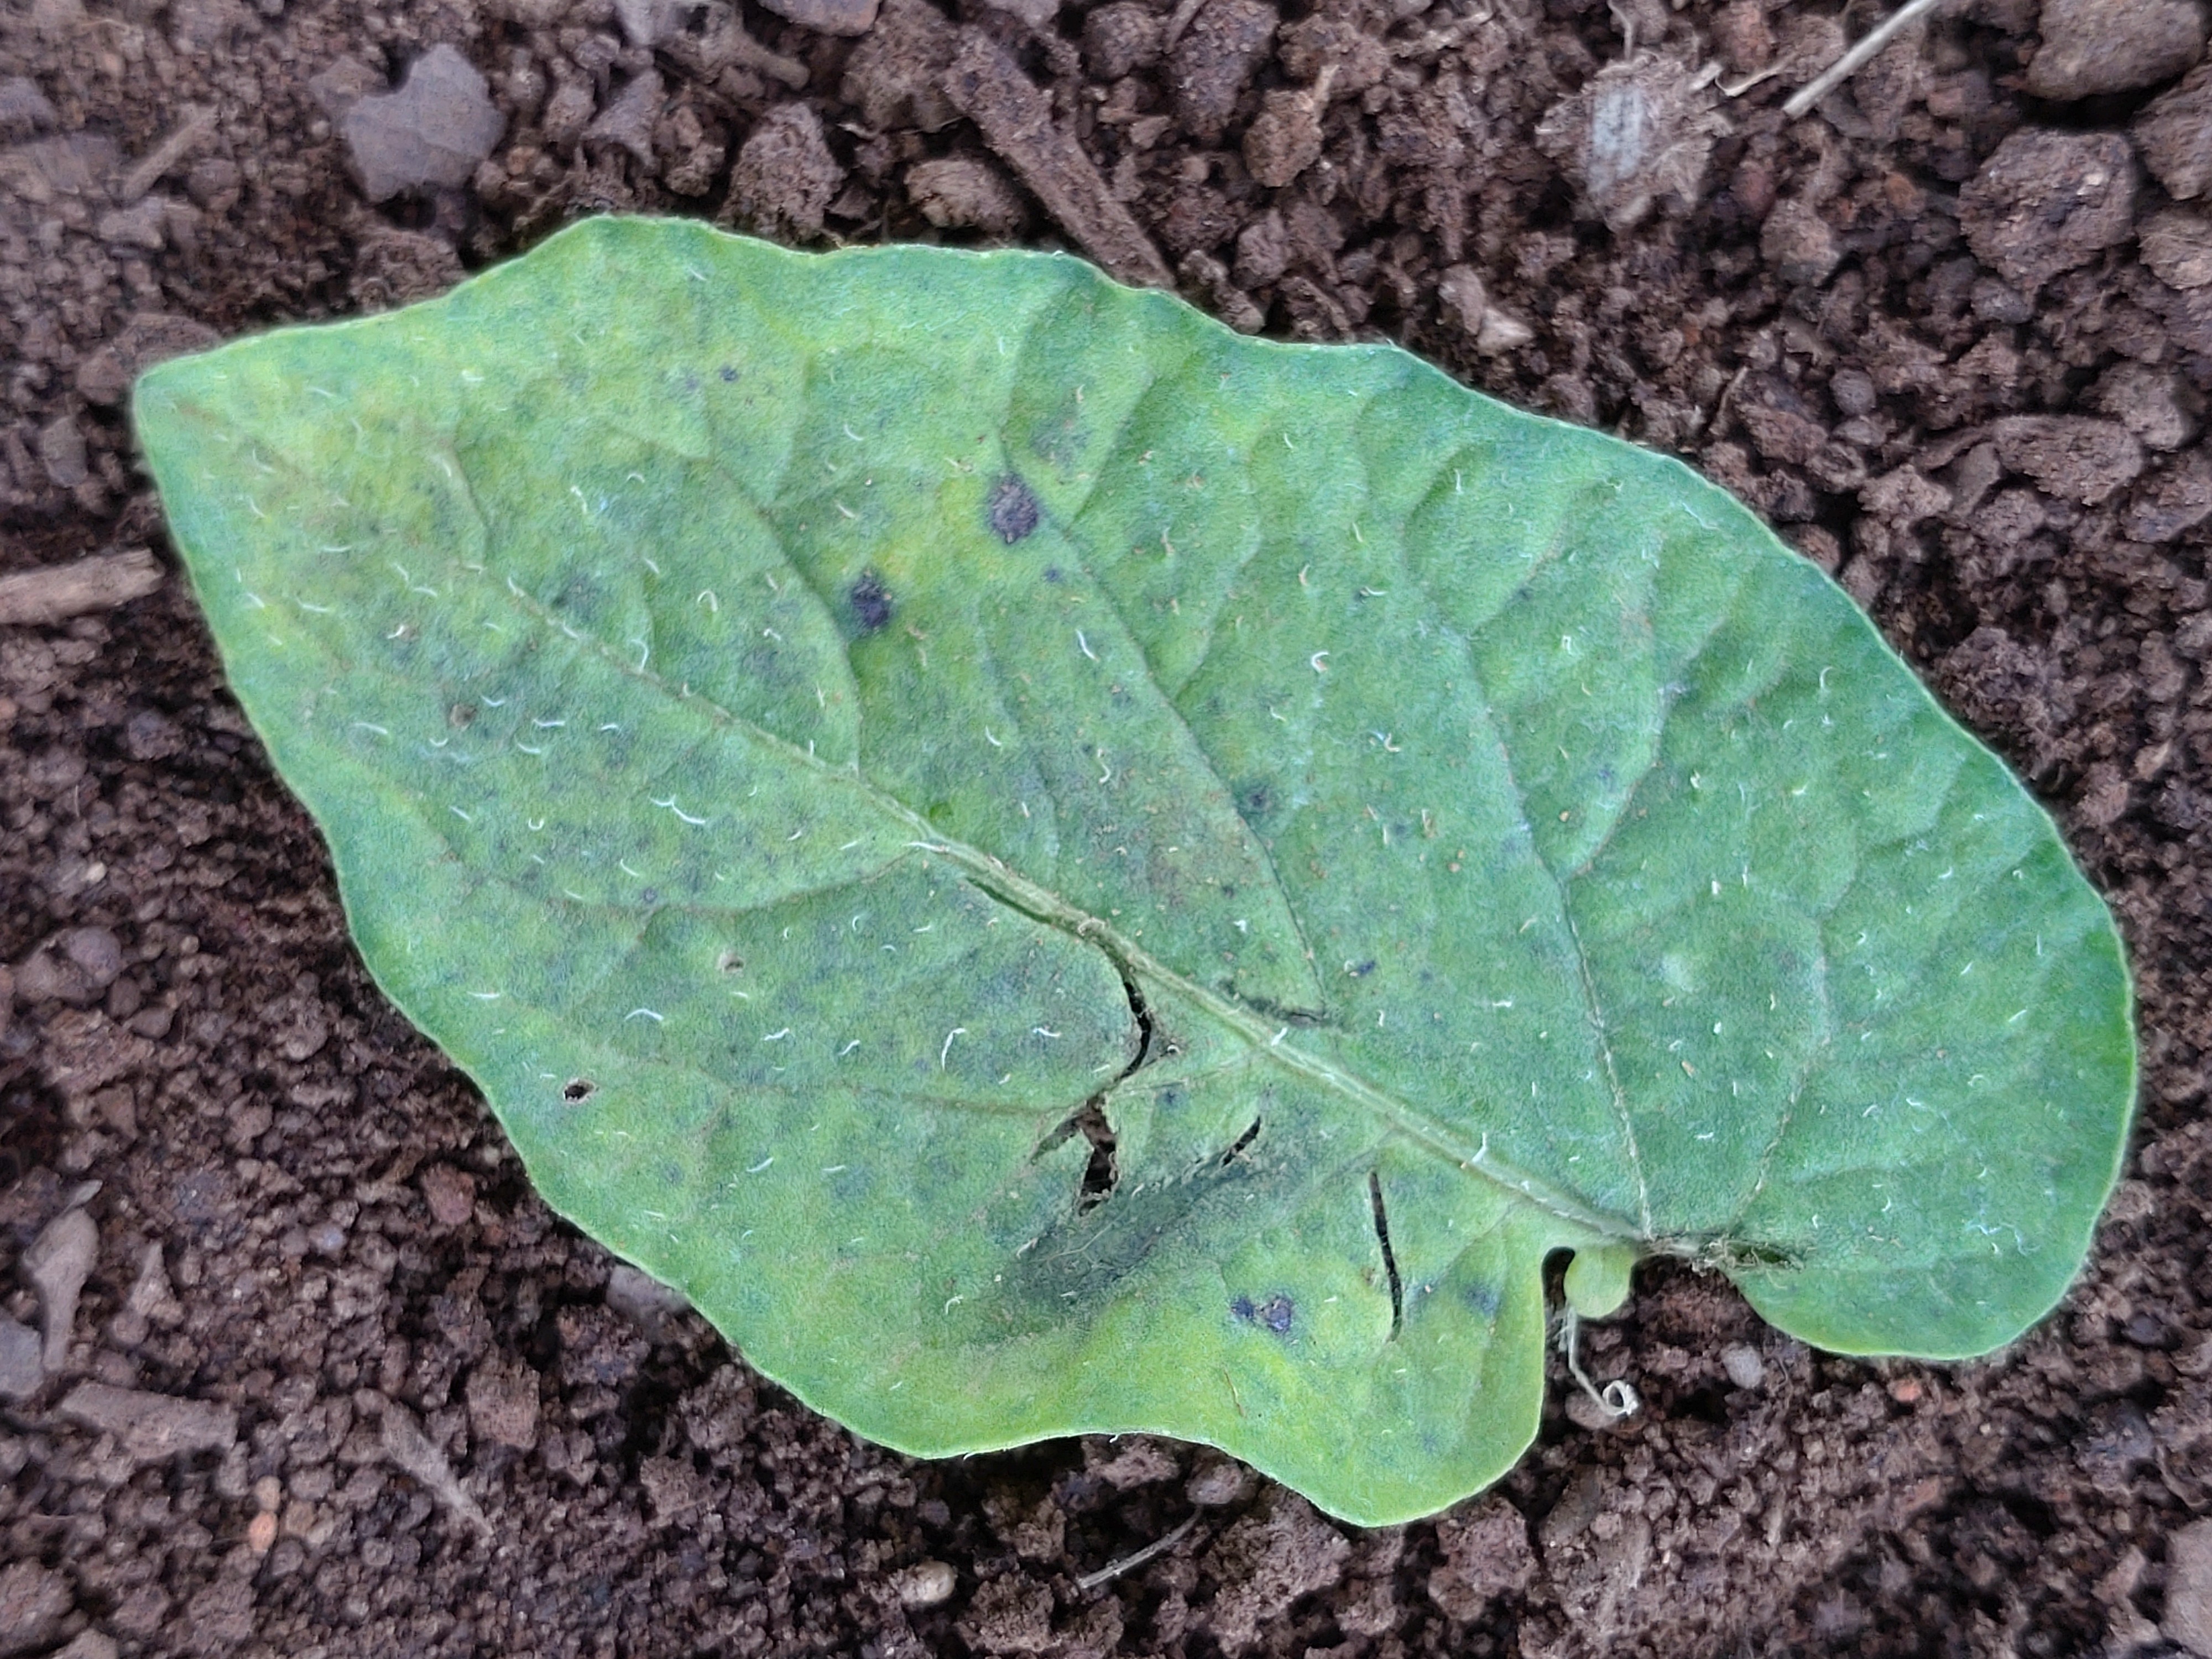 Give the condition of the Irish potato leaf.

late blight
